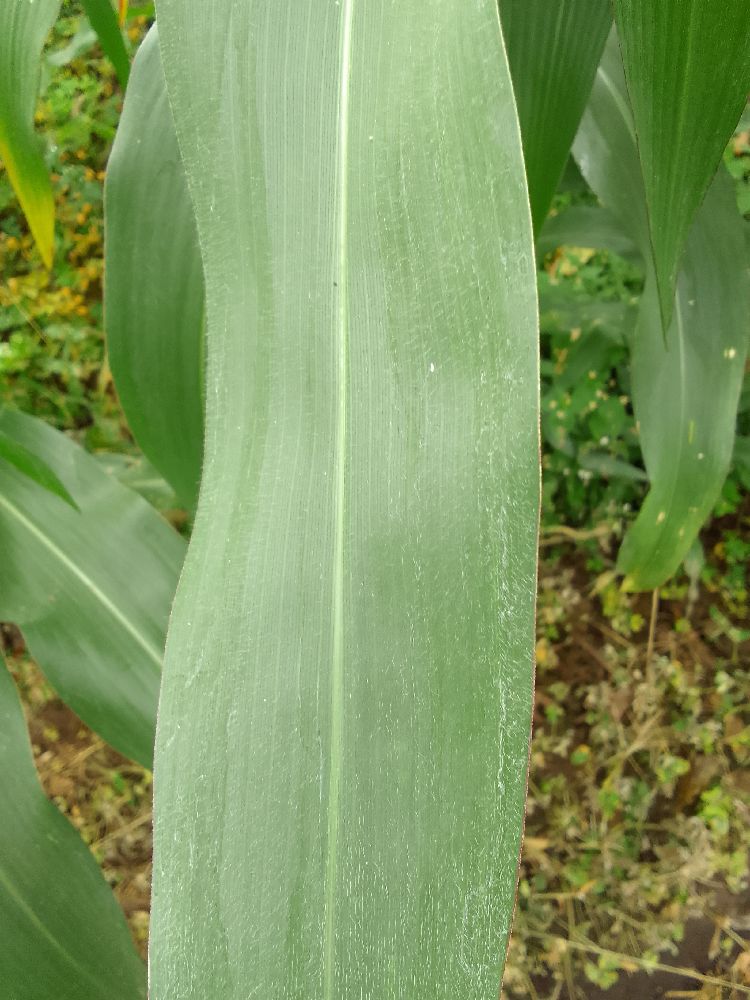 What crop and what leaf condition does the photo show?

maize, healthy
